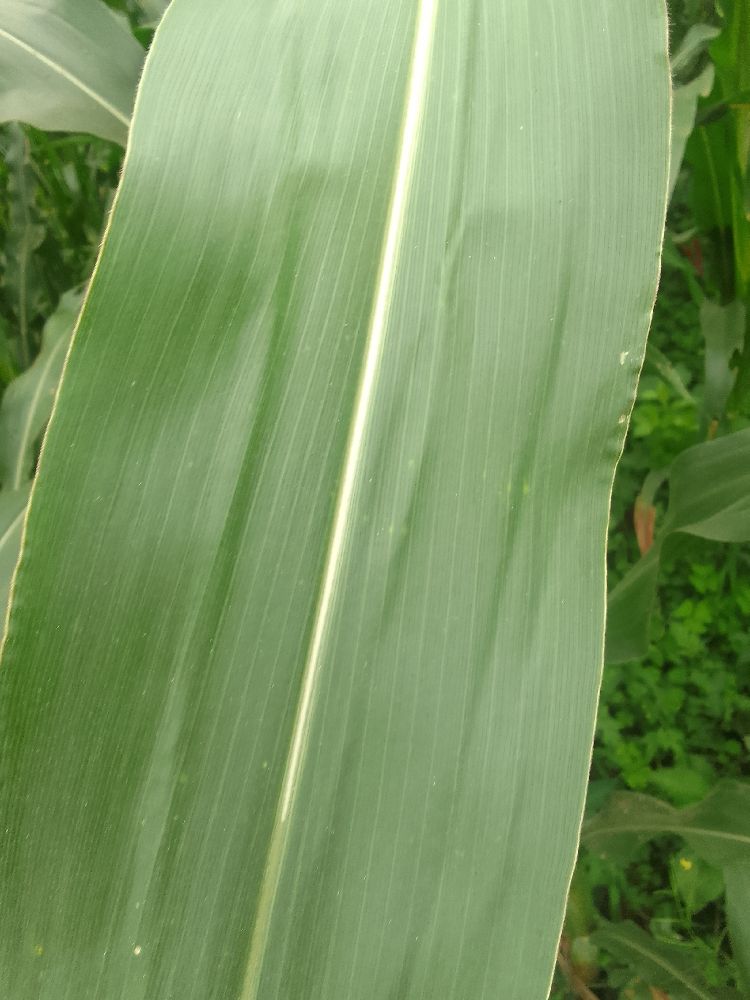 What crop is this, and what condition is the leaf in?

maize, healthy
